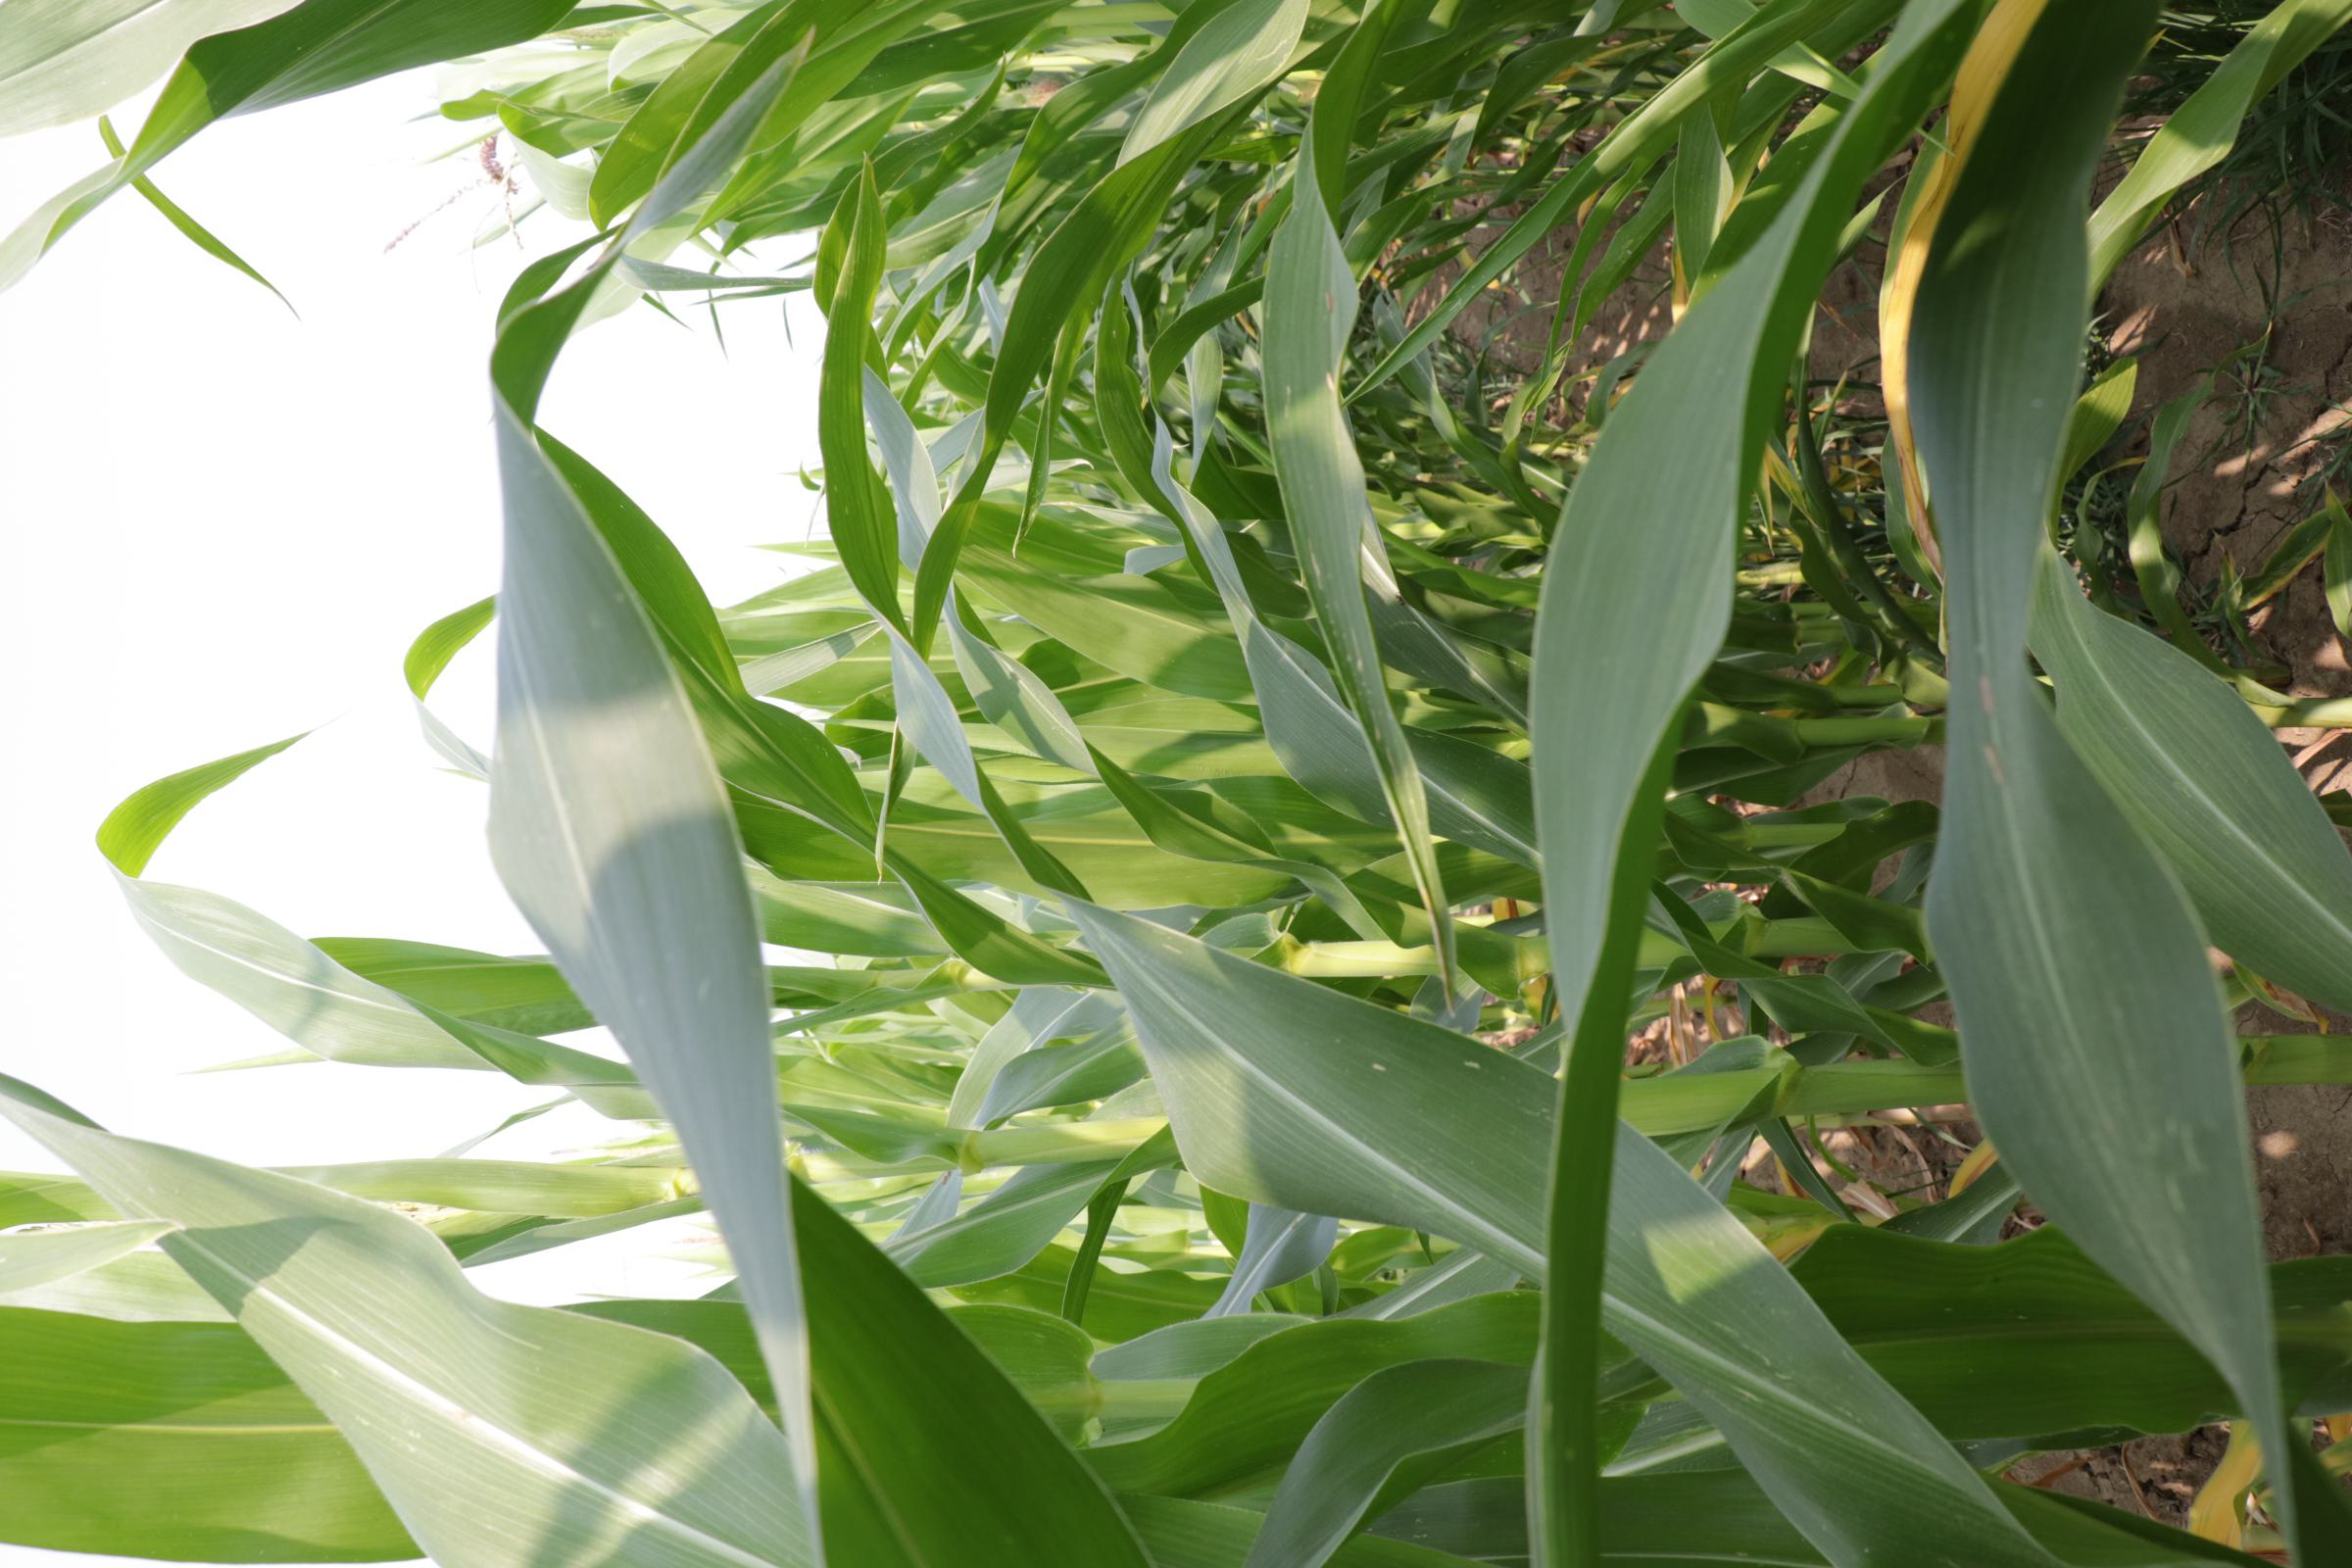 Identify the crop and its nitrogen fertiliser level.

maize, reduced nitrogen fertilisation
